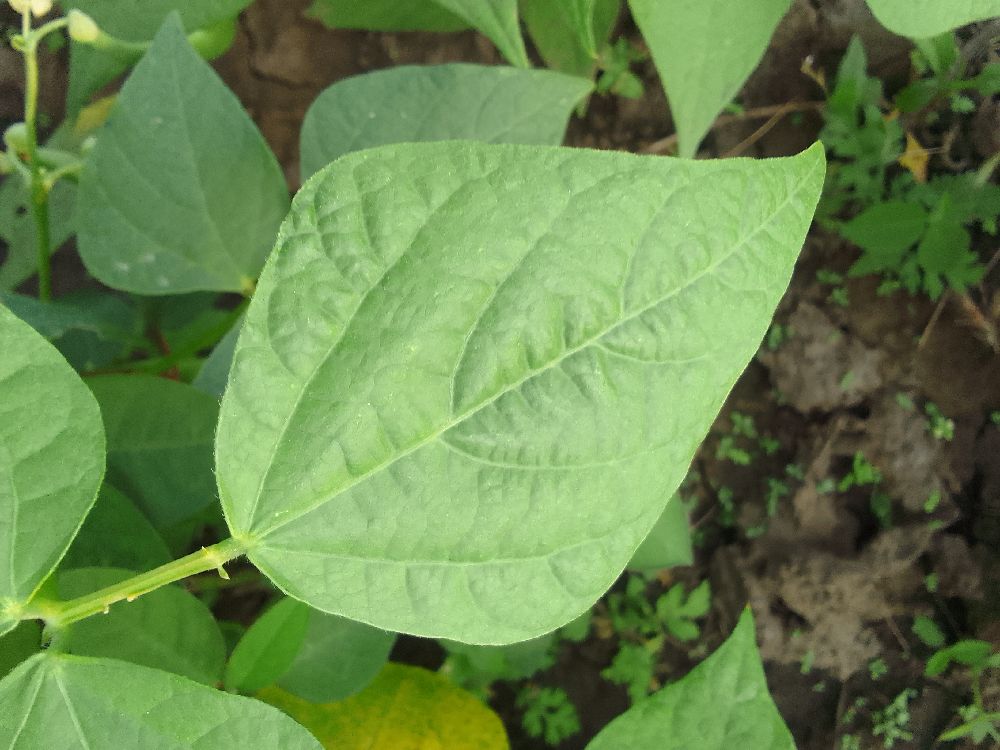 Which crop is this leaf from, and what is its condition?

common bean, healthy
